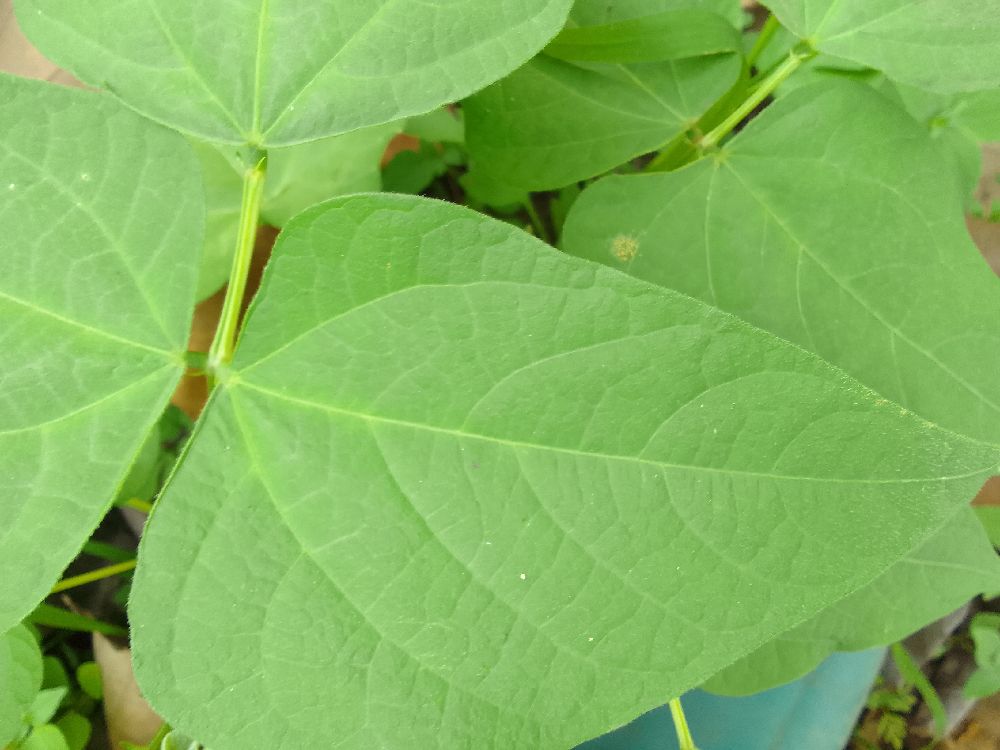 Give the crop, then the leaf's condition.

common bean, healthy
